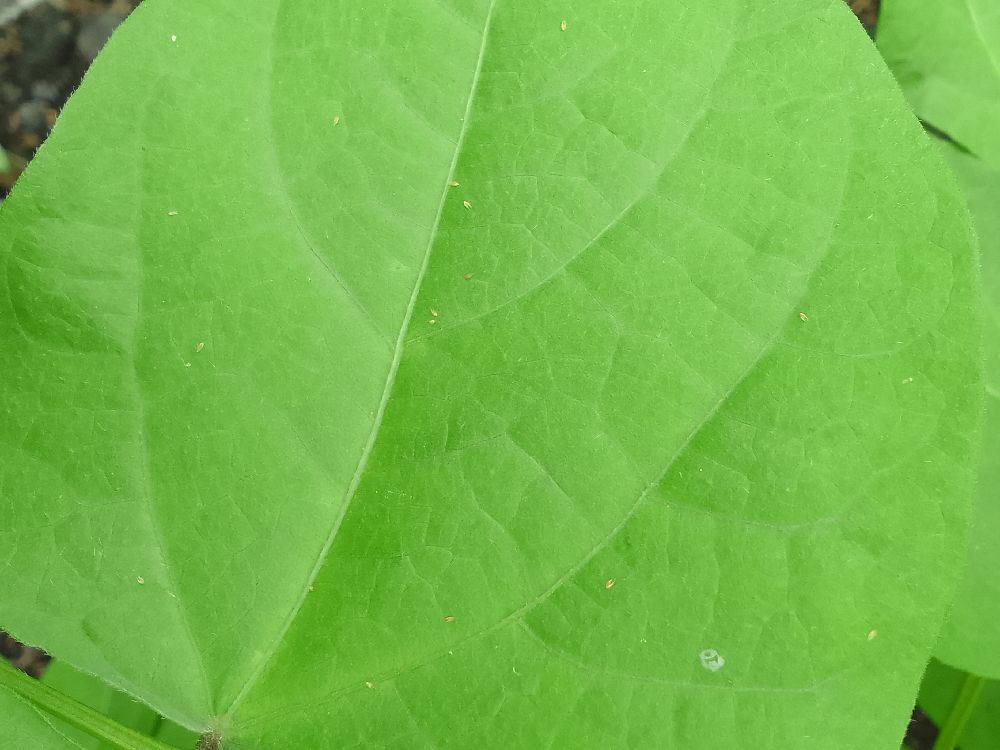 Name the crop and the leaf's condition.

common bean, healthy
